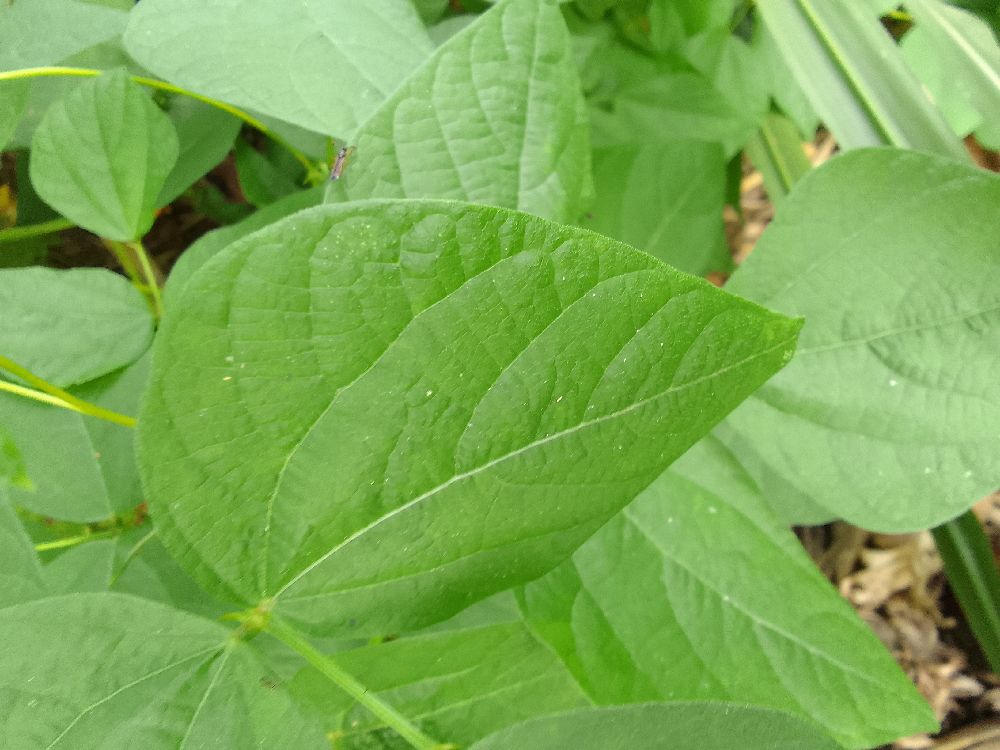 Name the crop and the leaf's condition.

common bean, healthy
